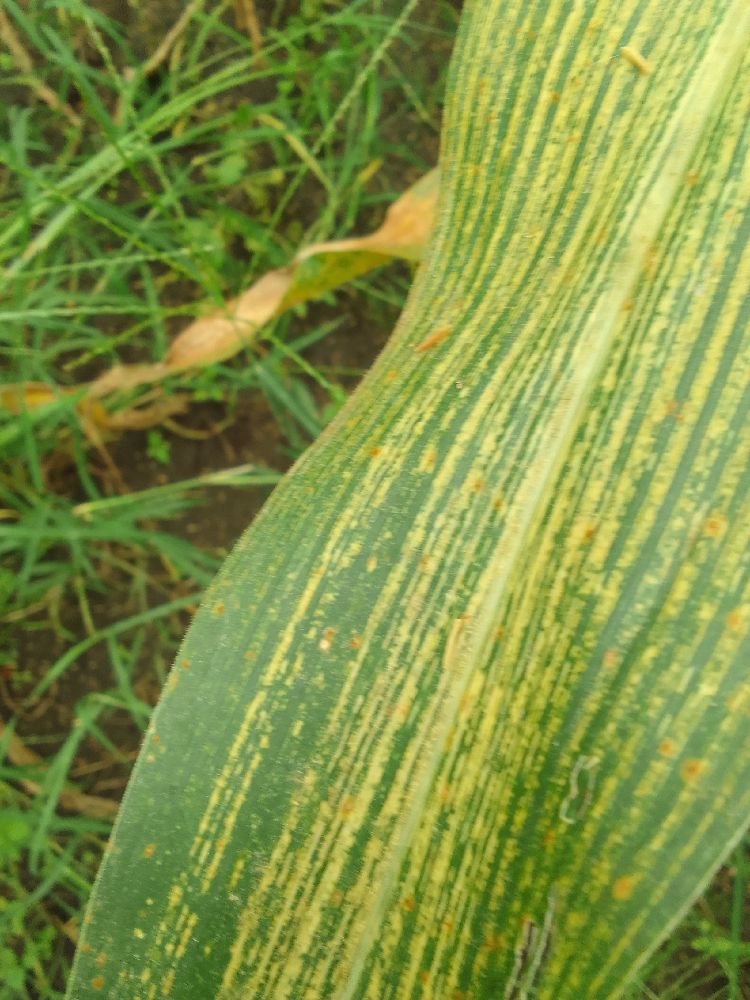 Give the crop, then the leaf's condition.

maize, maize streak virus
